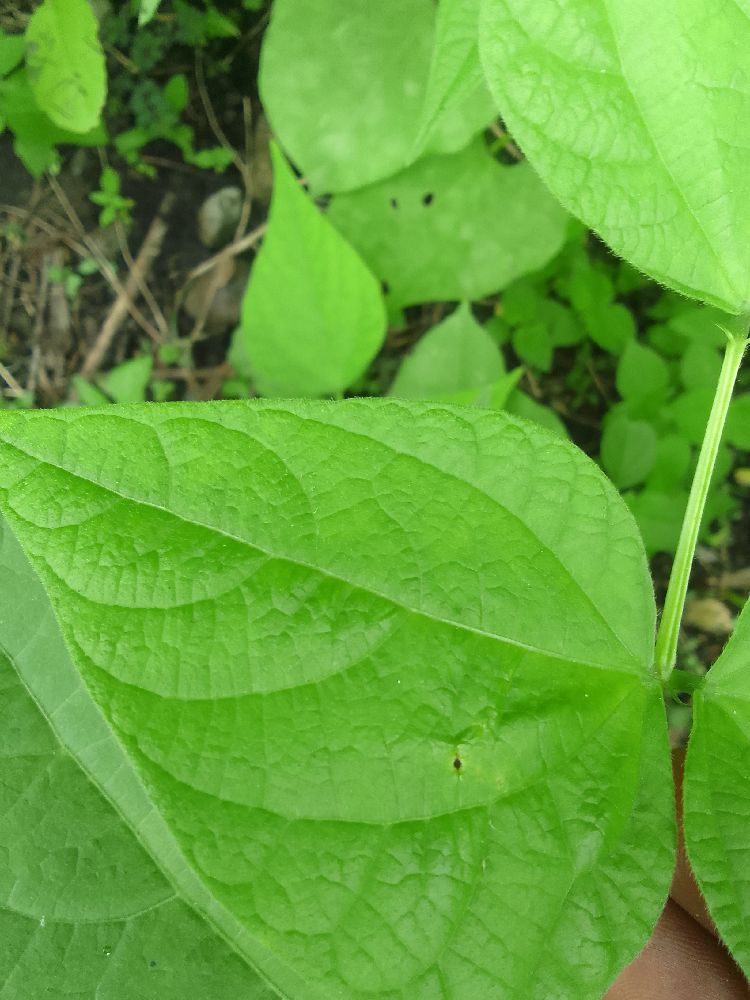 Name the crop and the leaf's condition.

common bean, healthy
